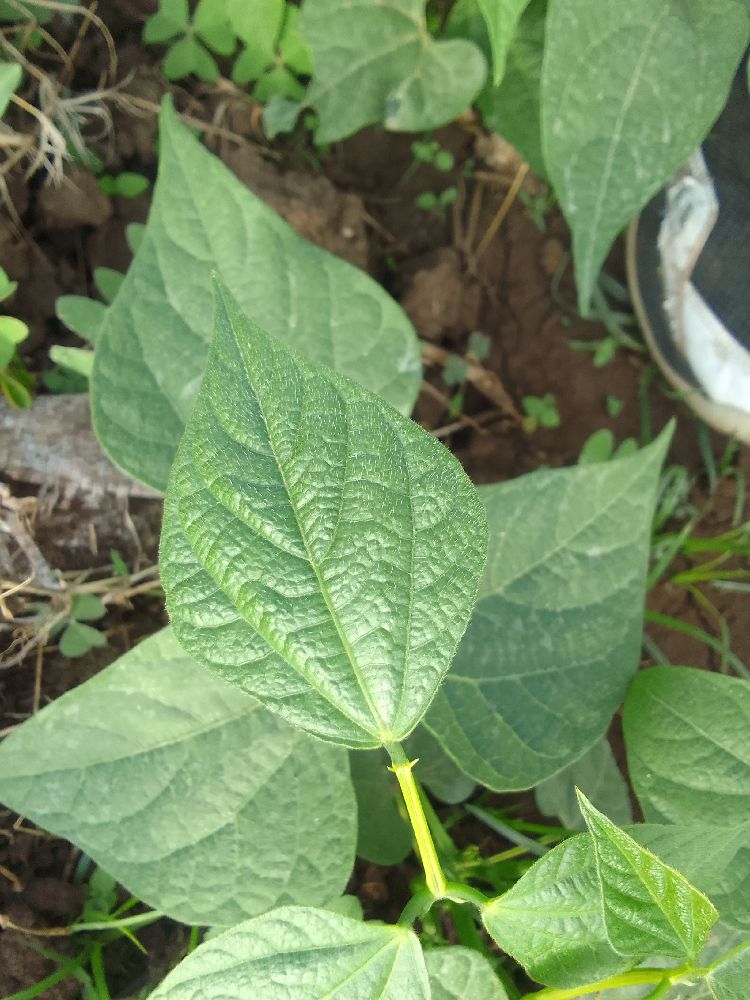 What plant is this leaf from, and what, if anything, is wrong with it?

common bean, healthy
